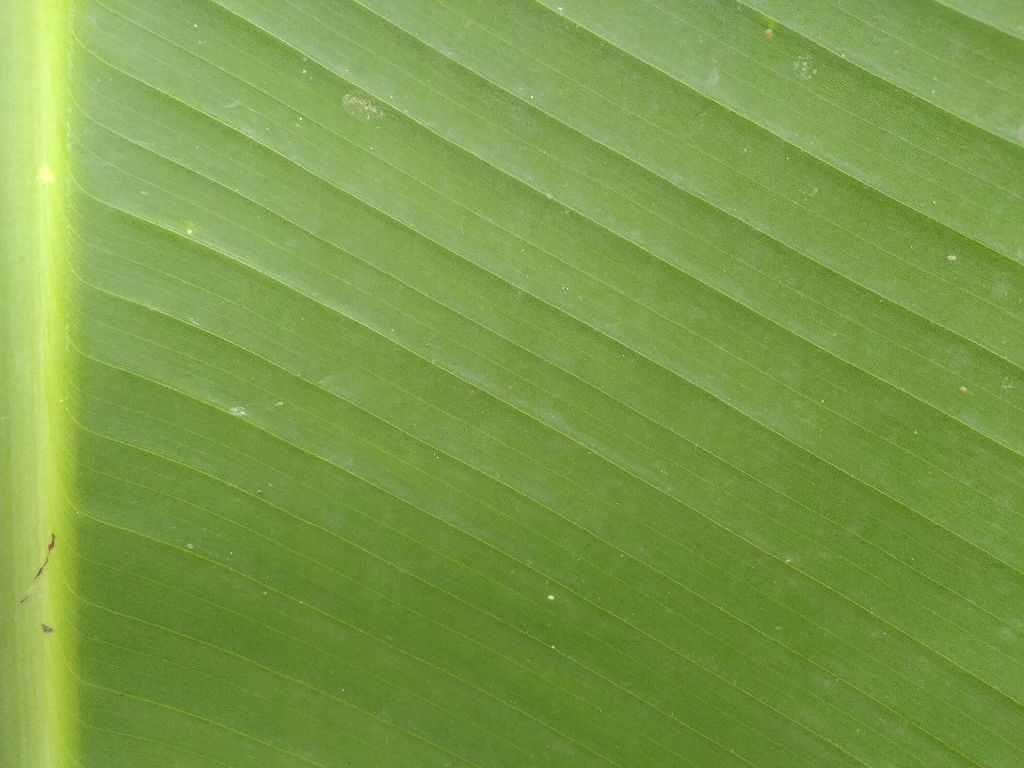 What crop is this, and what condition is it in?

banana, healthy
